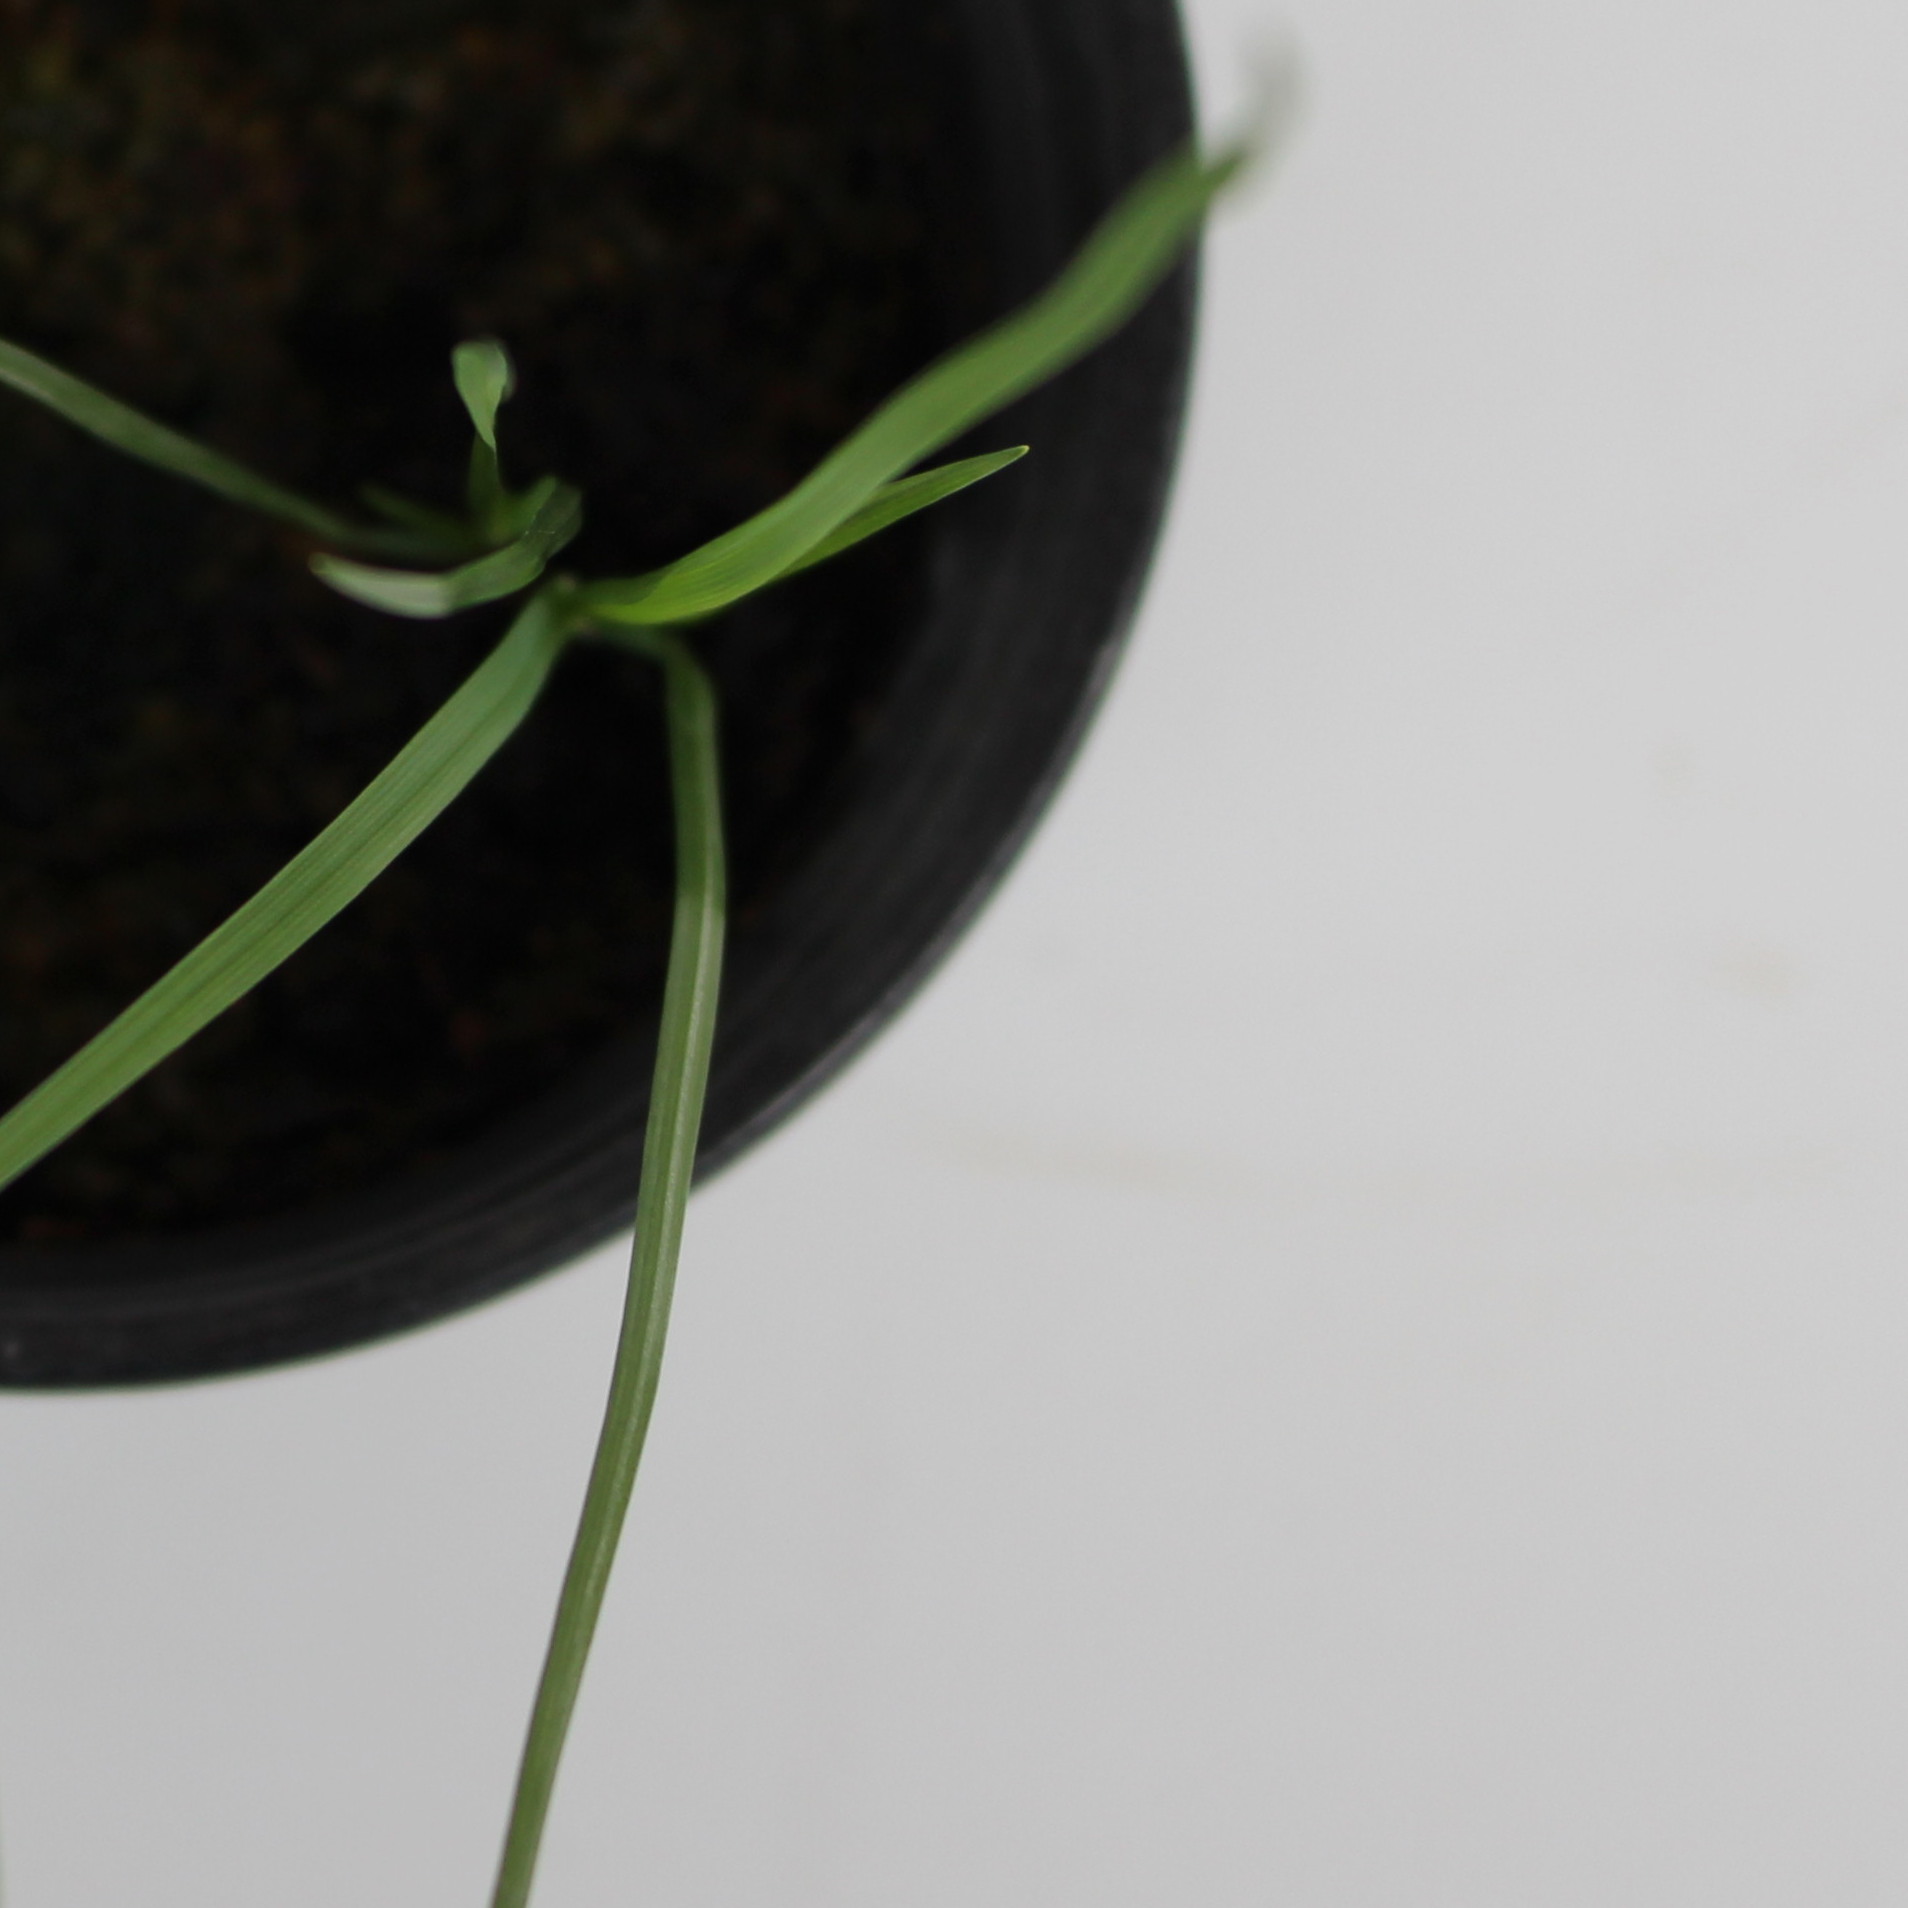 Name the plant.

Lolium multiflorum
